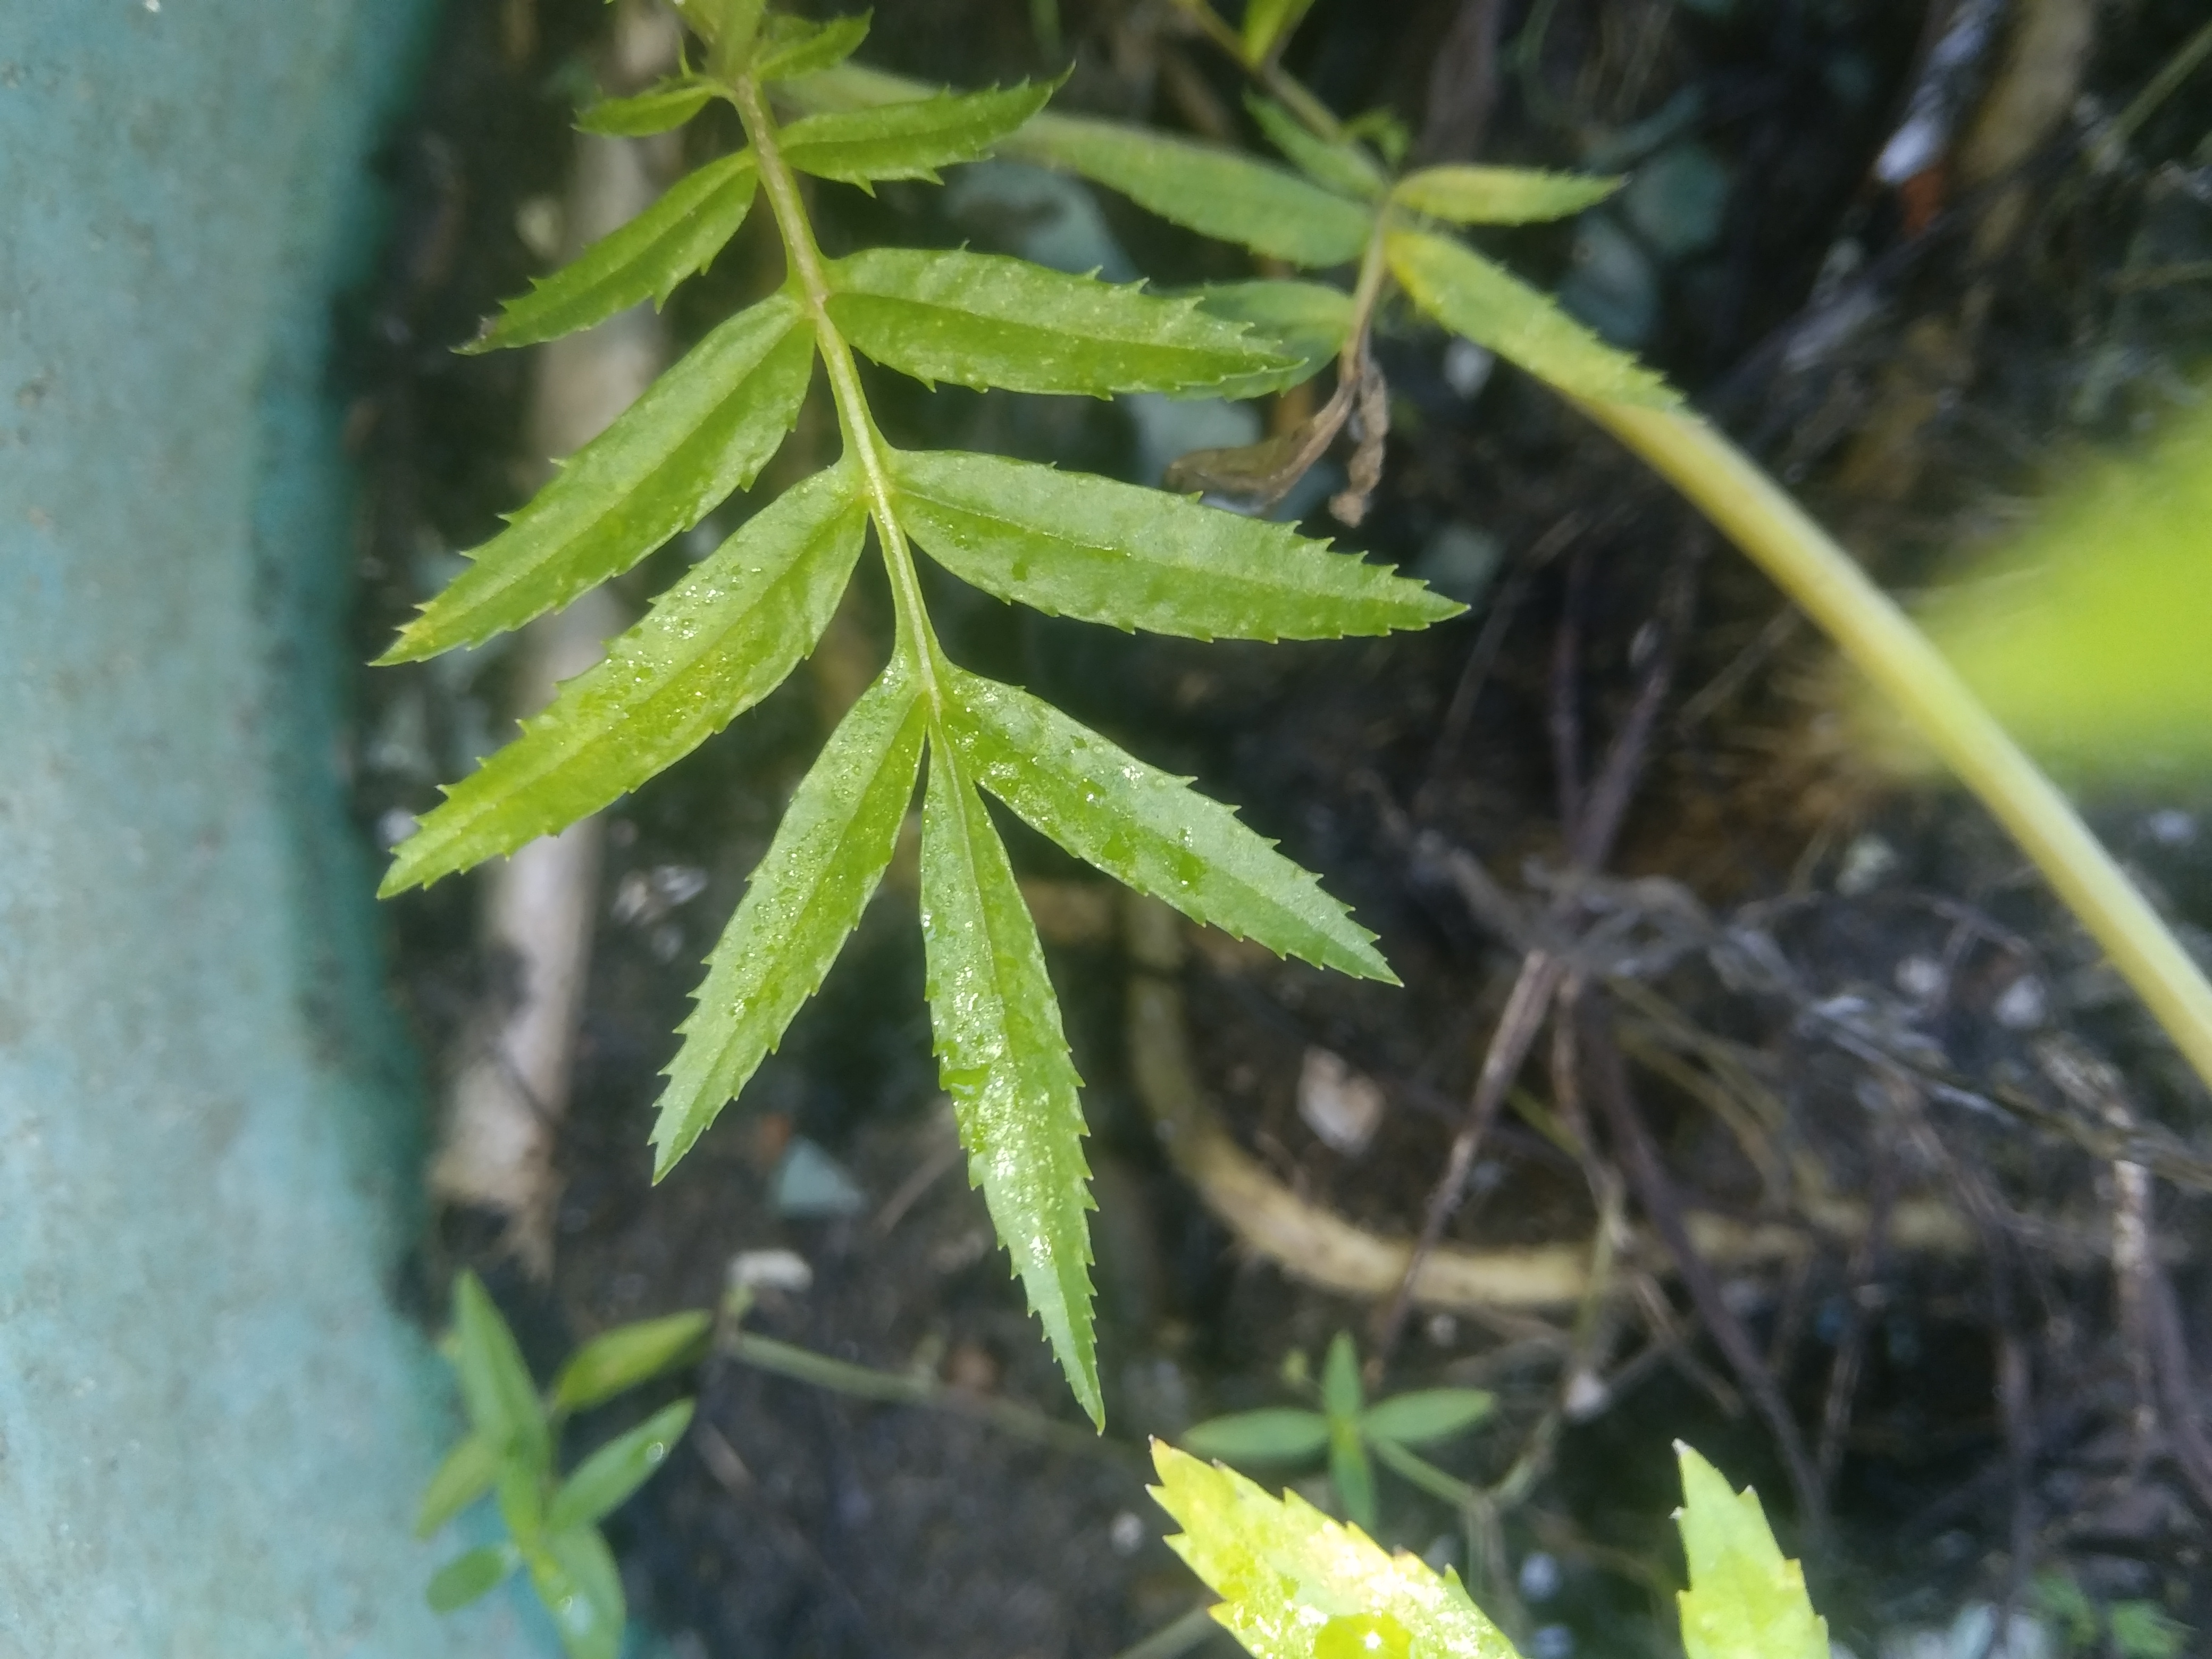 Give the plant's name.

marigold
